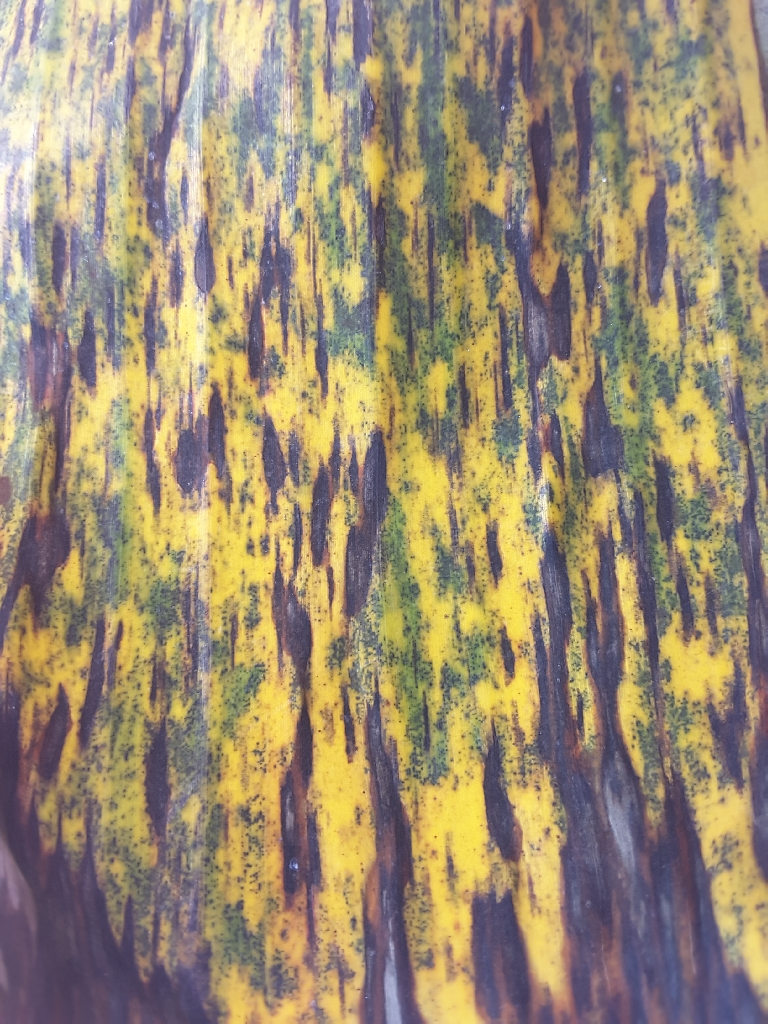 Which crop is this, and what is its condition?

banana, black sigatoka
